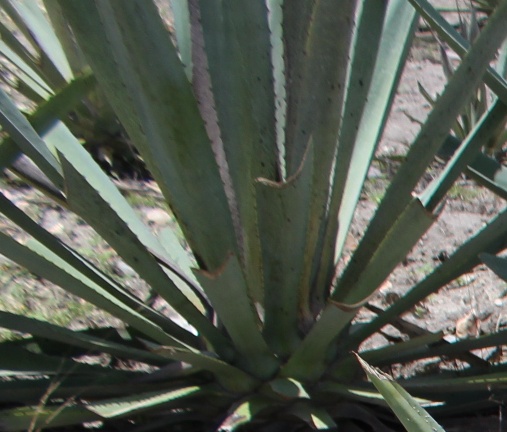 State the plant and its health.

agave, spotted
